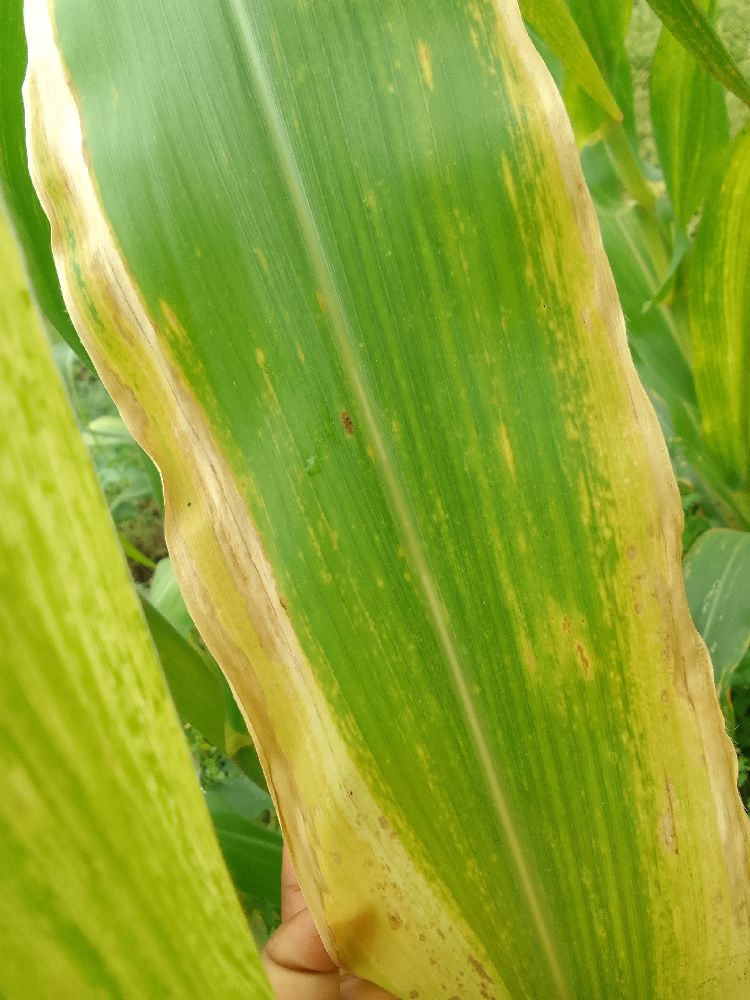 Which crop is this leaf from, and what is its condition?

maize, maize lethal necrosis
